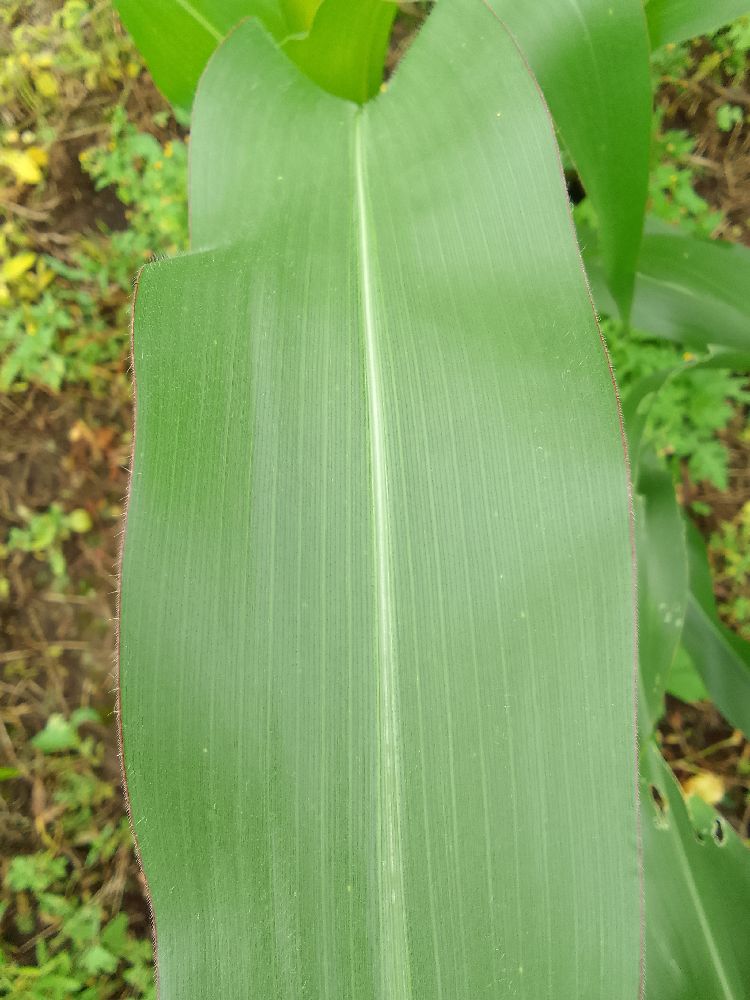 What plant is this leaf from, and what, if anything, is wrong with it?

maize, healthy
